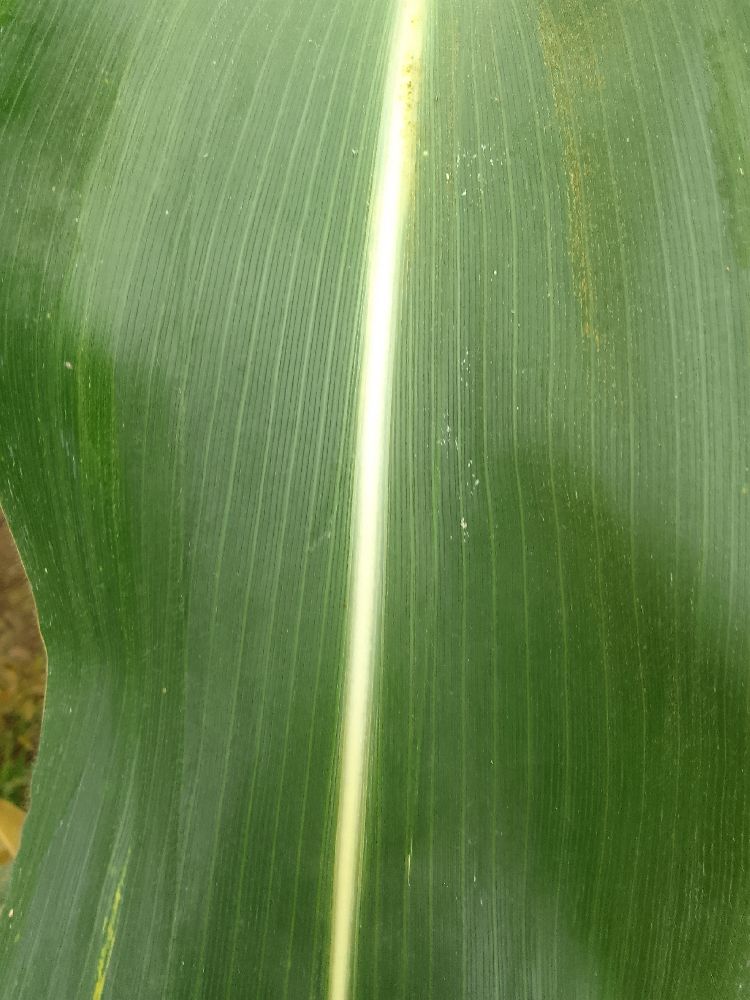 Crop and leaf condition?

maize, healthy
